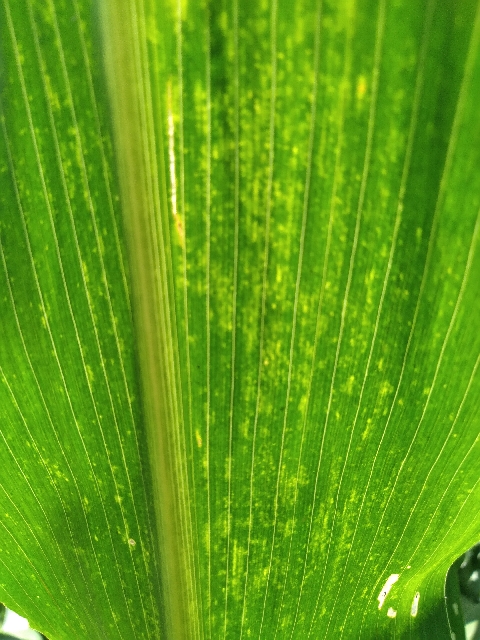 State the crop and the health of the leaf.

maize, maize lethal necrosis
